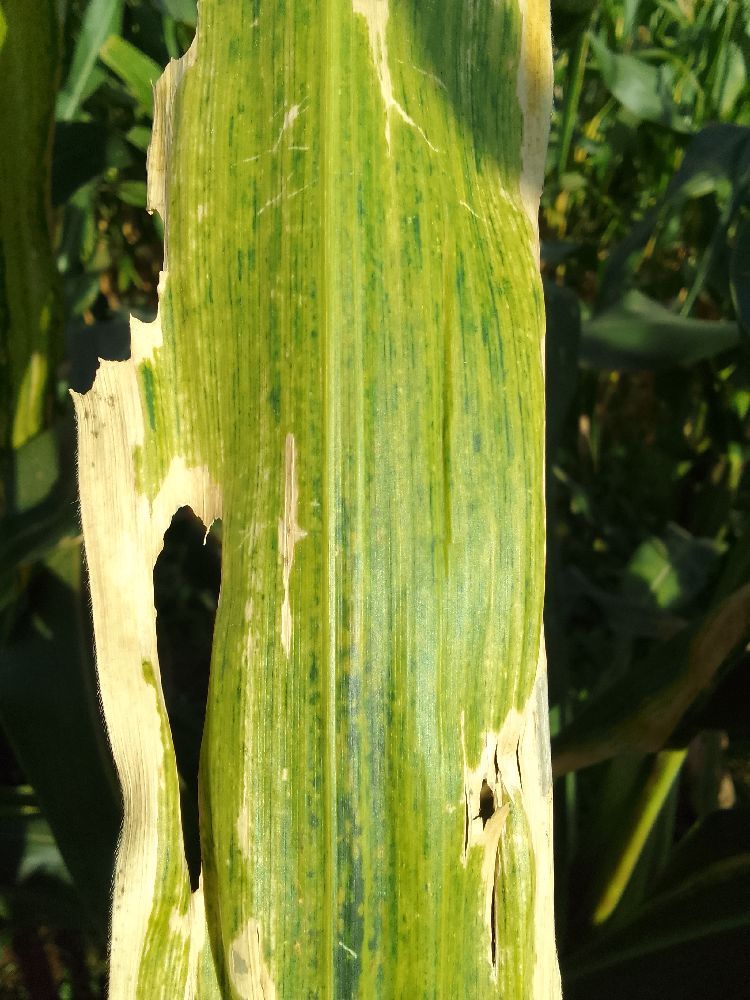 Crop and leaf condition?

maize, maize lethal necrosis
